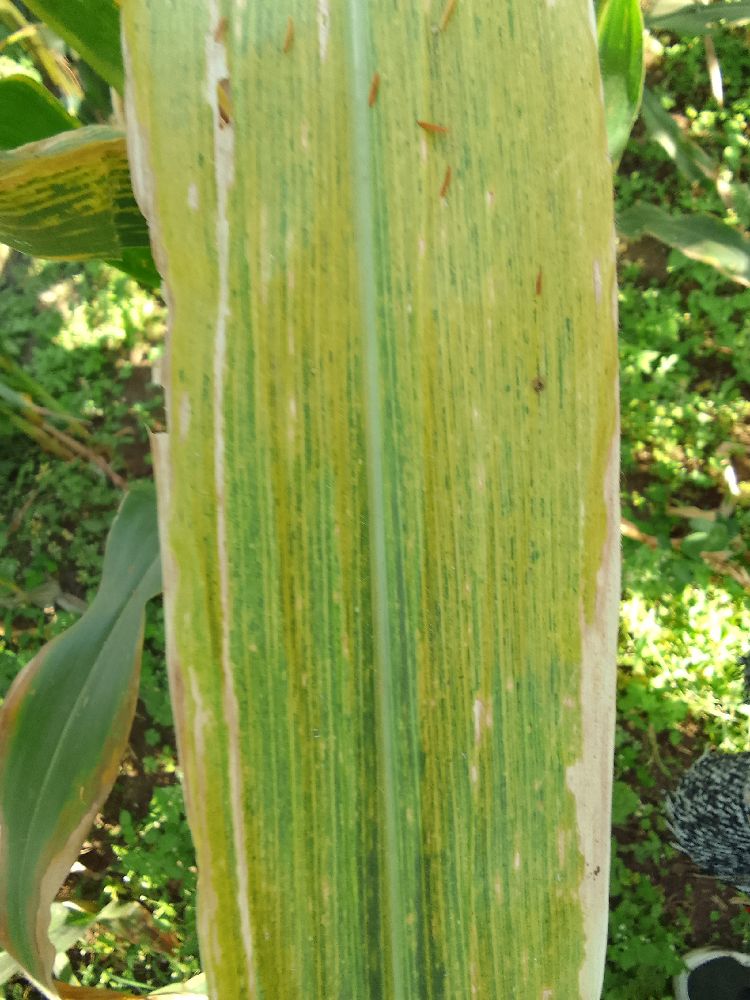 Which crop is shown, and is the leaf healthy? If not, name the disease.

maize, maize lethal necrosis
